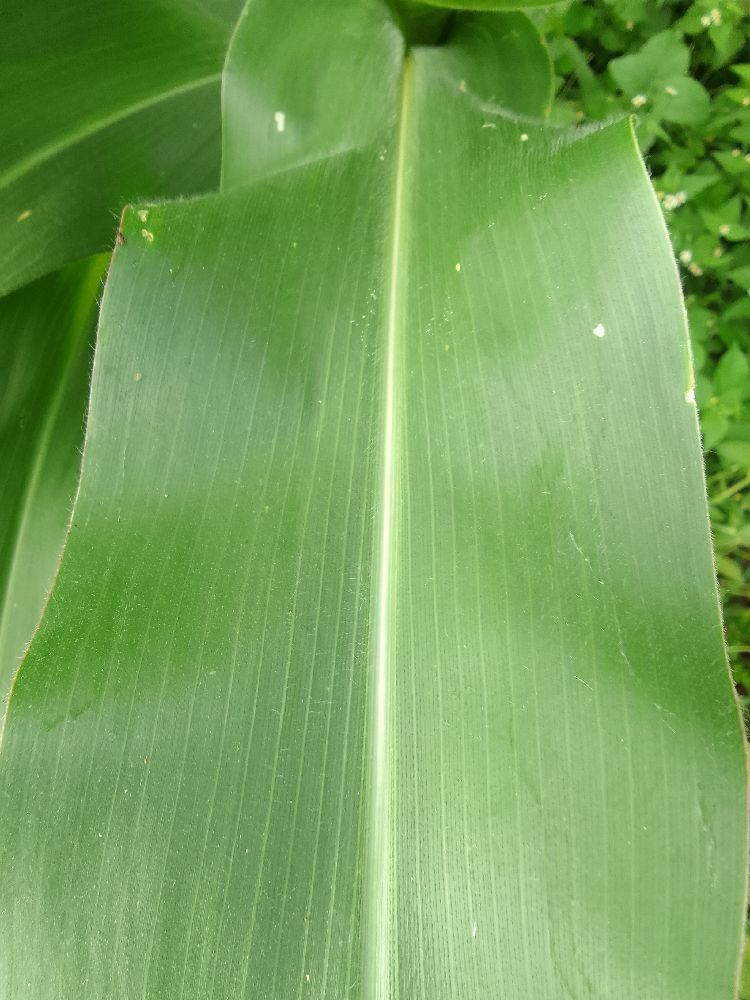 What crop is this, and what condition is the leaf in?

maize, healthy
